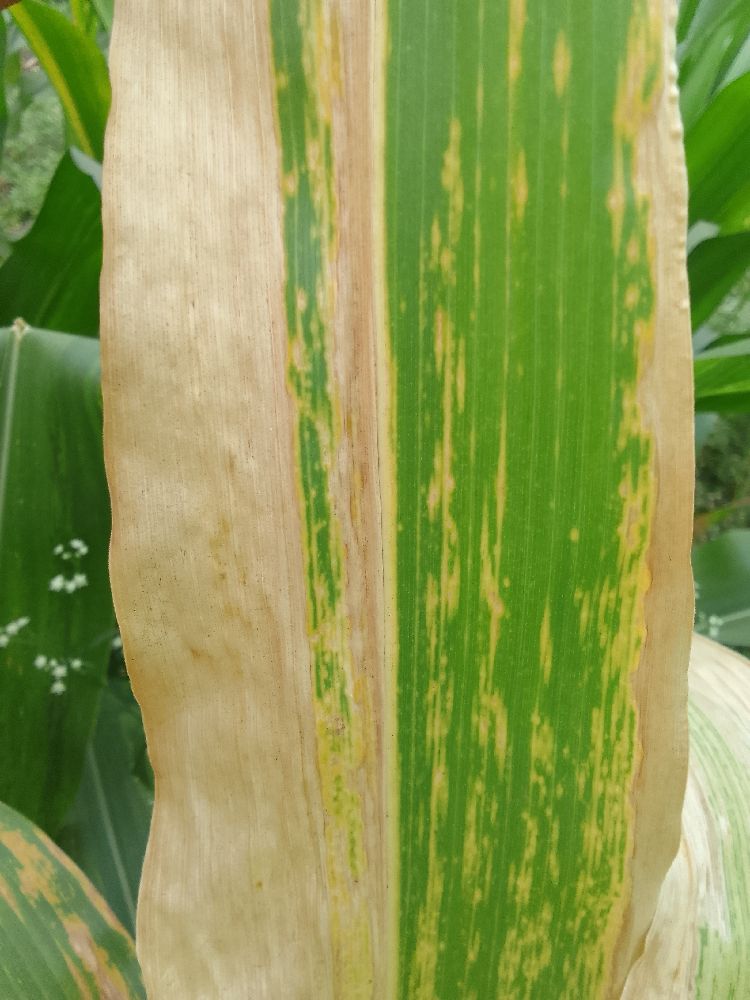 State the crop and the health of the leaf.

maize, maize lethal necrosis
